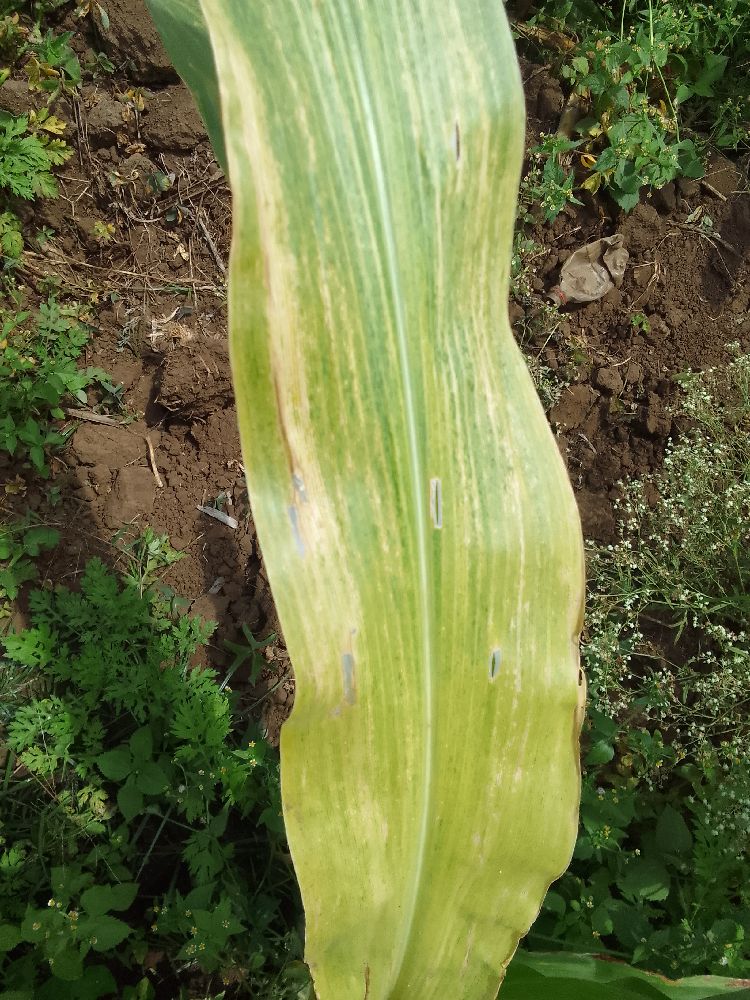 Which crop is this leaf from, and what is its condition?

maize, maize lethal necrosis
